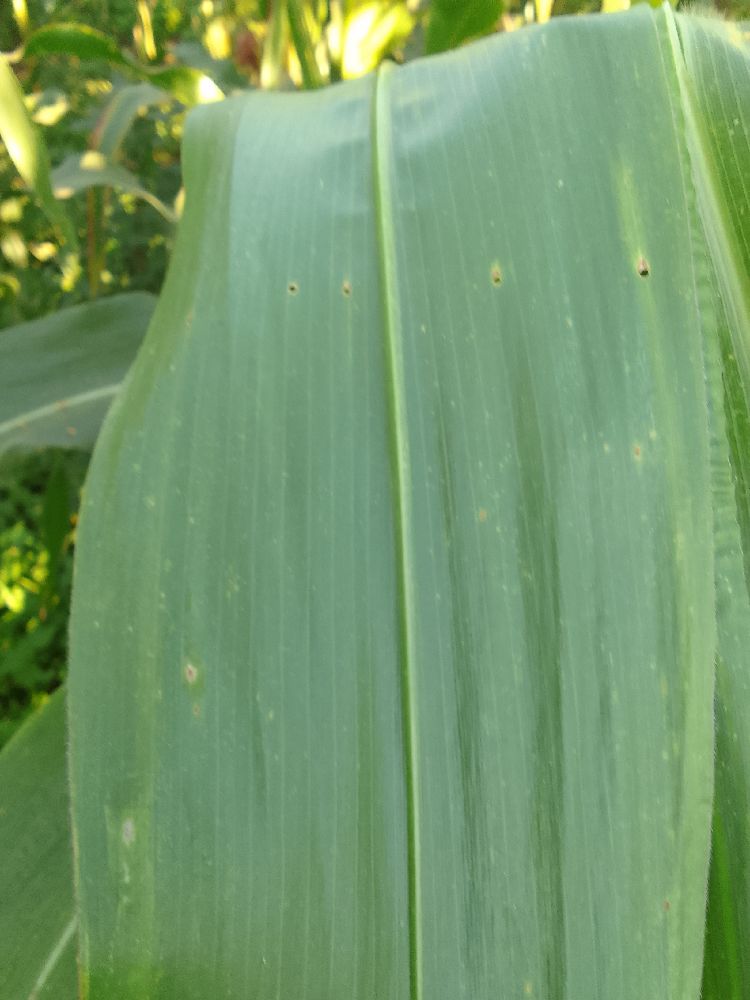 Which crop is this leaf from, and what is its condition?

maize, healthy
